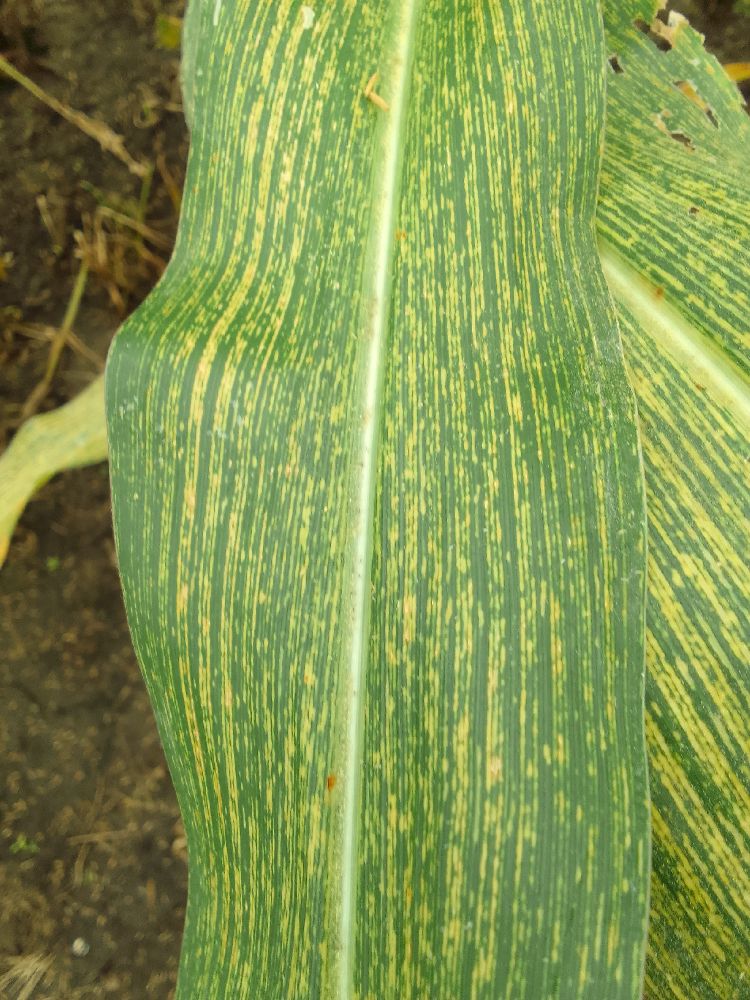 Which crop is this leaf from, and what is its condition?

maize, maize streak virus
